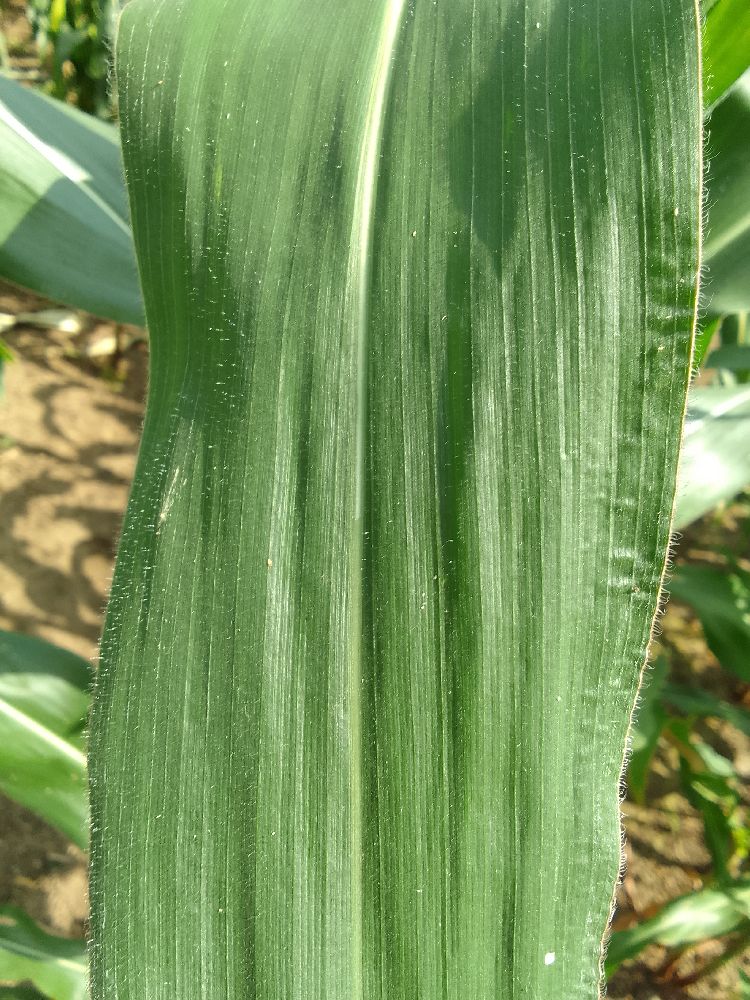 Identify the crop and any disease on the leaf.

maize, healthy
